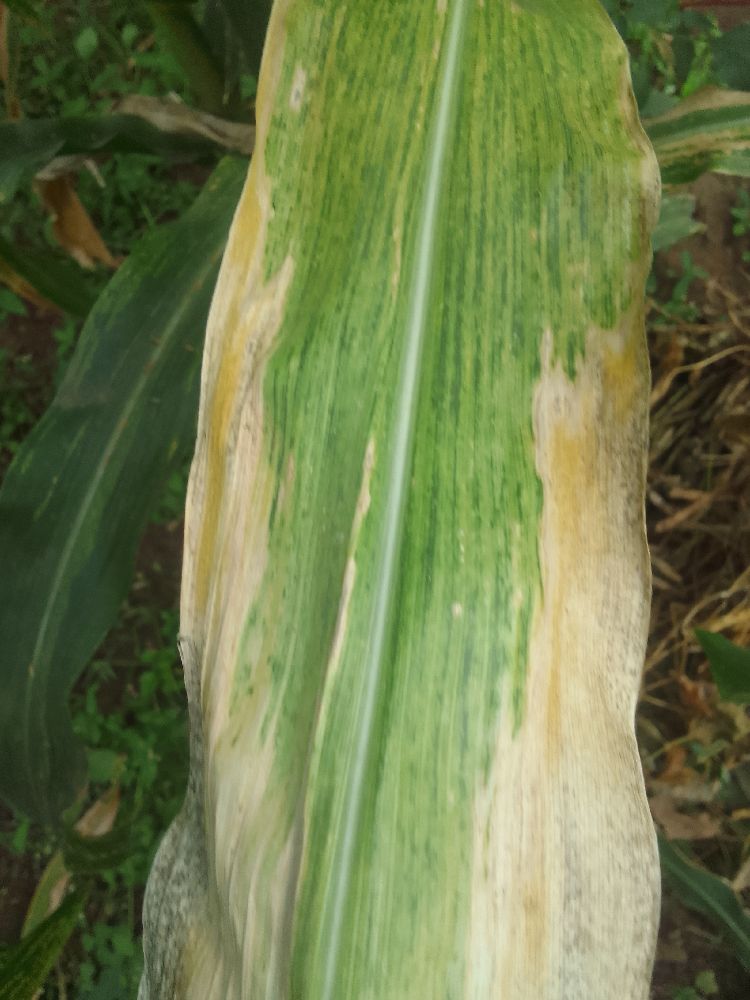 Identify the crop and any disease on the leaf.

maize, maize lethal necrosis
